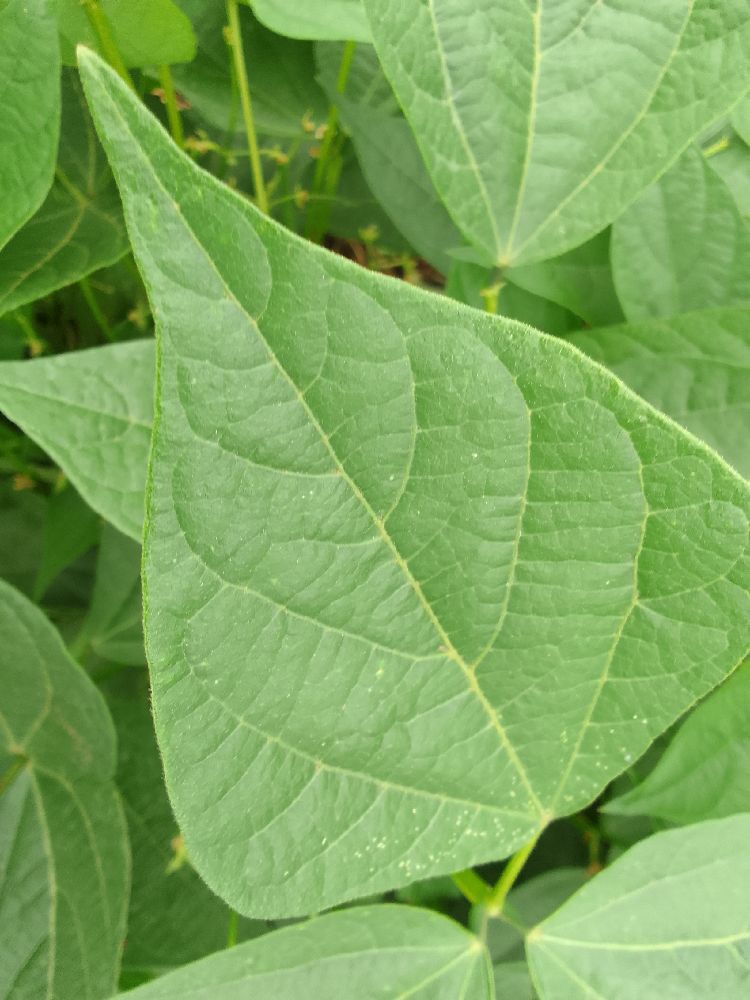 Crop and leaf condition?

common bean, healthy
